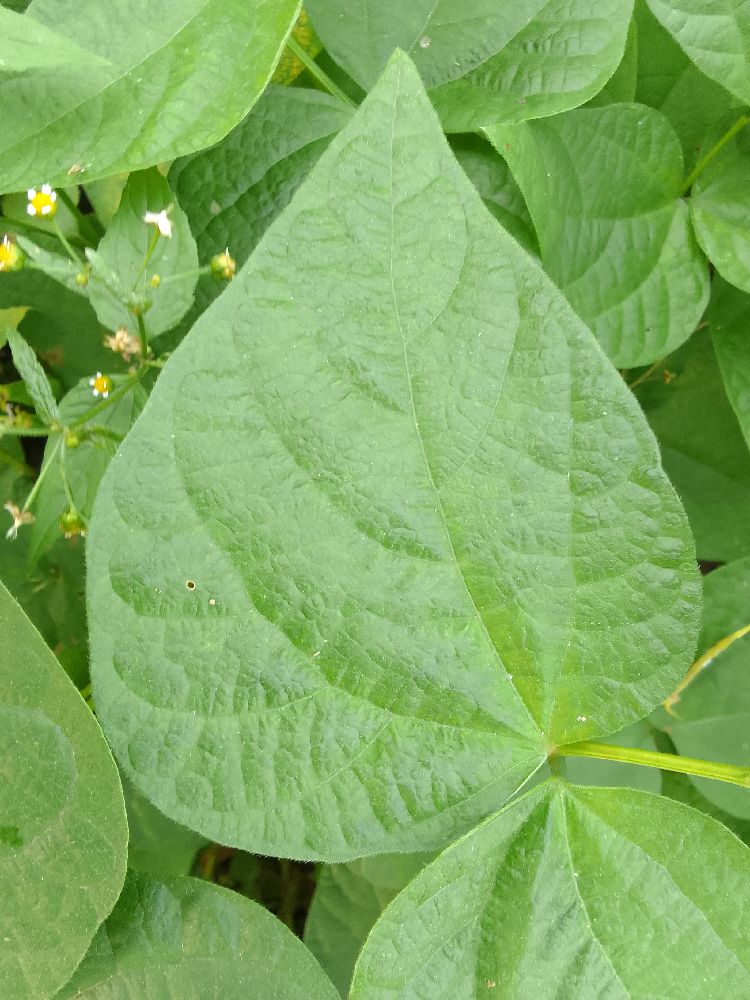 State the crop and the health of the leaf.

common bean, healthy
